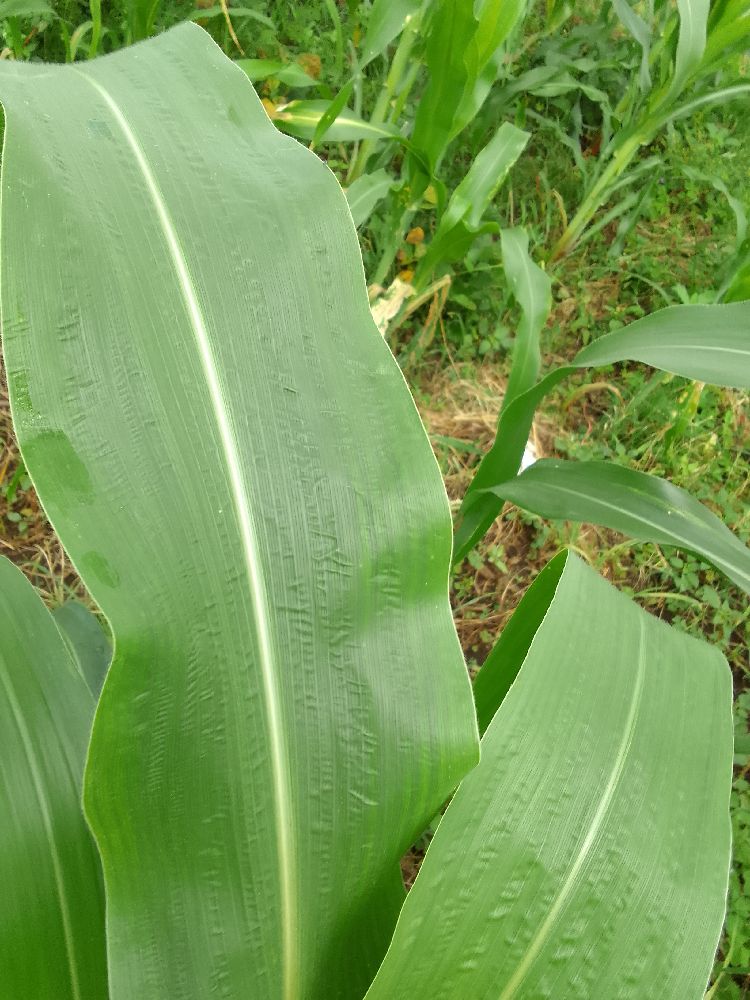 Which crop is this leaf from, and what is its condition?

maize, healthy
